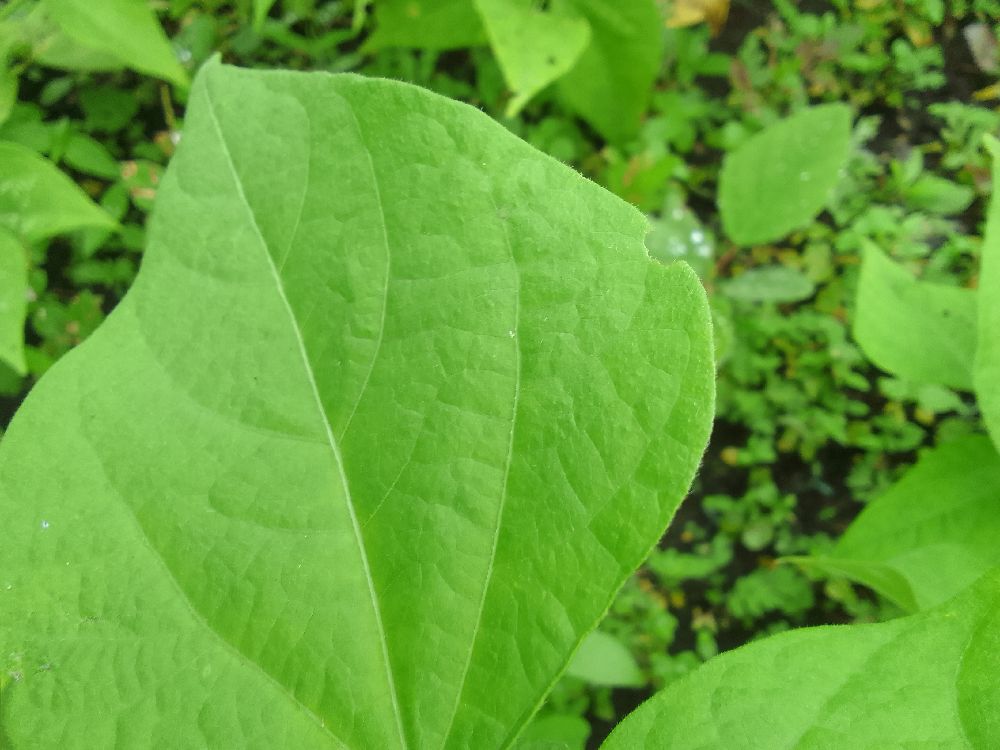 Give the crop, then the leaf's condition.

common bean, healthy
